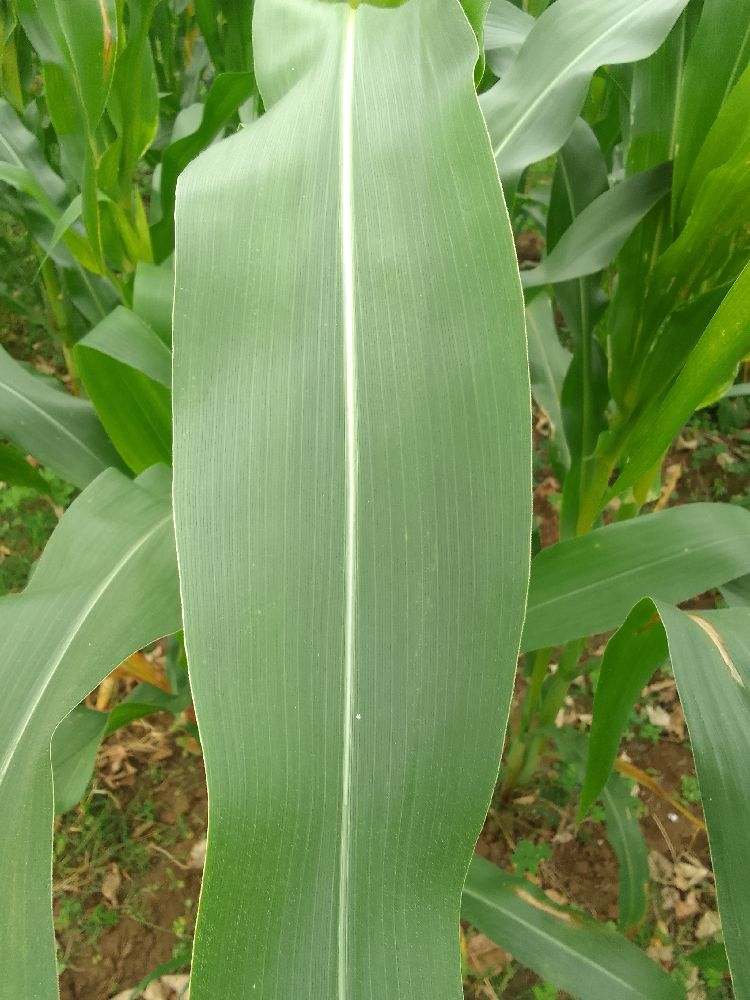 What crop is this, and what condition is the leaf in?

maize, healthy
